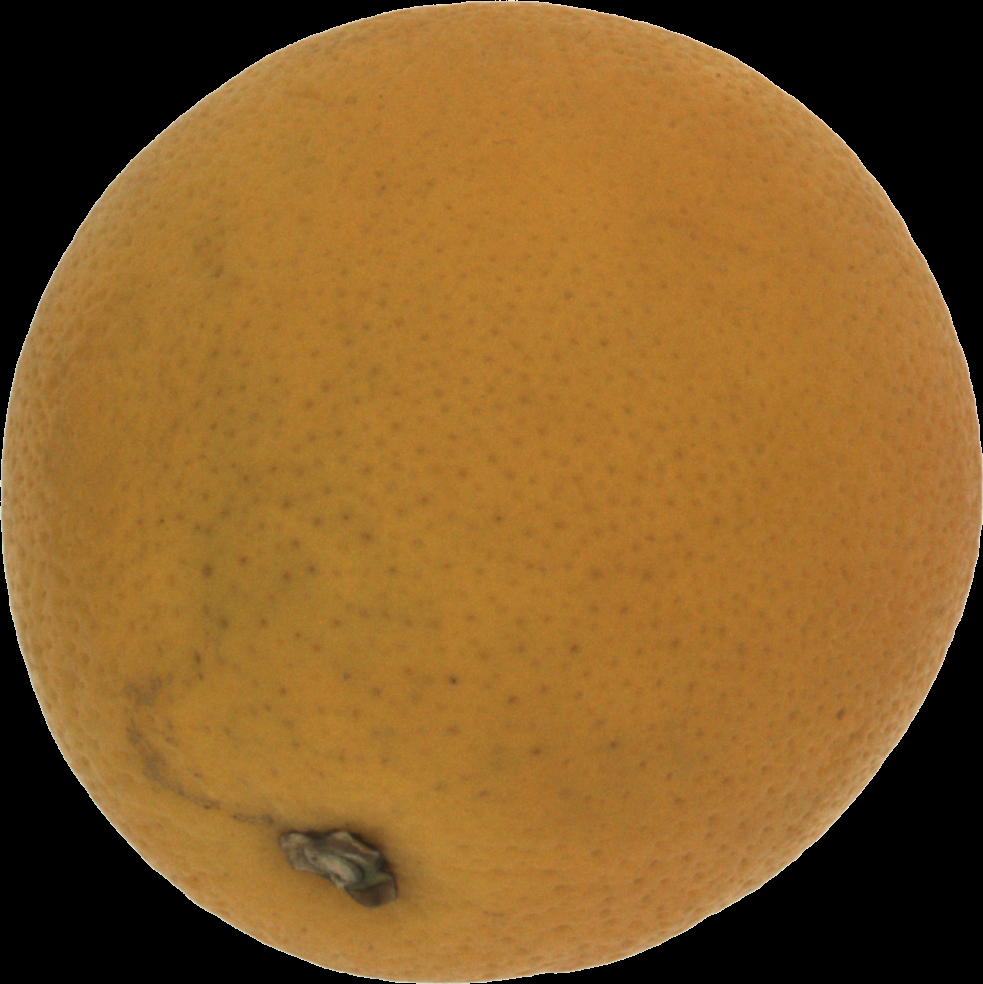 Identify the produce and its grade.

orange, bad
